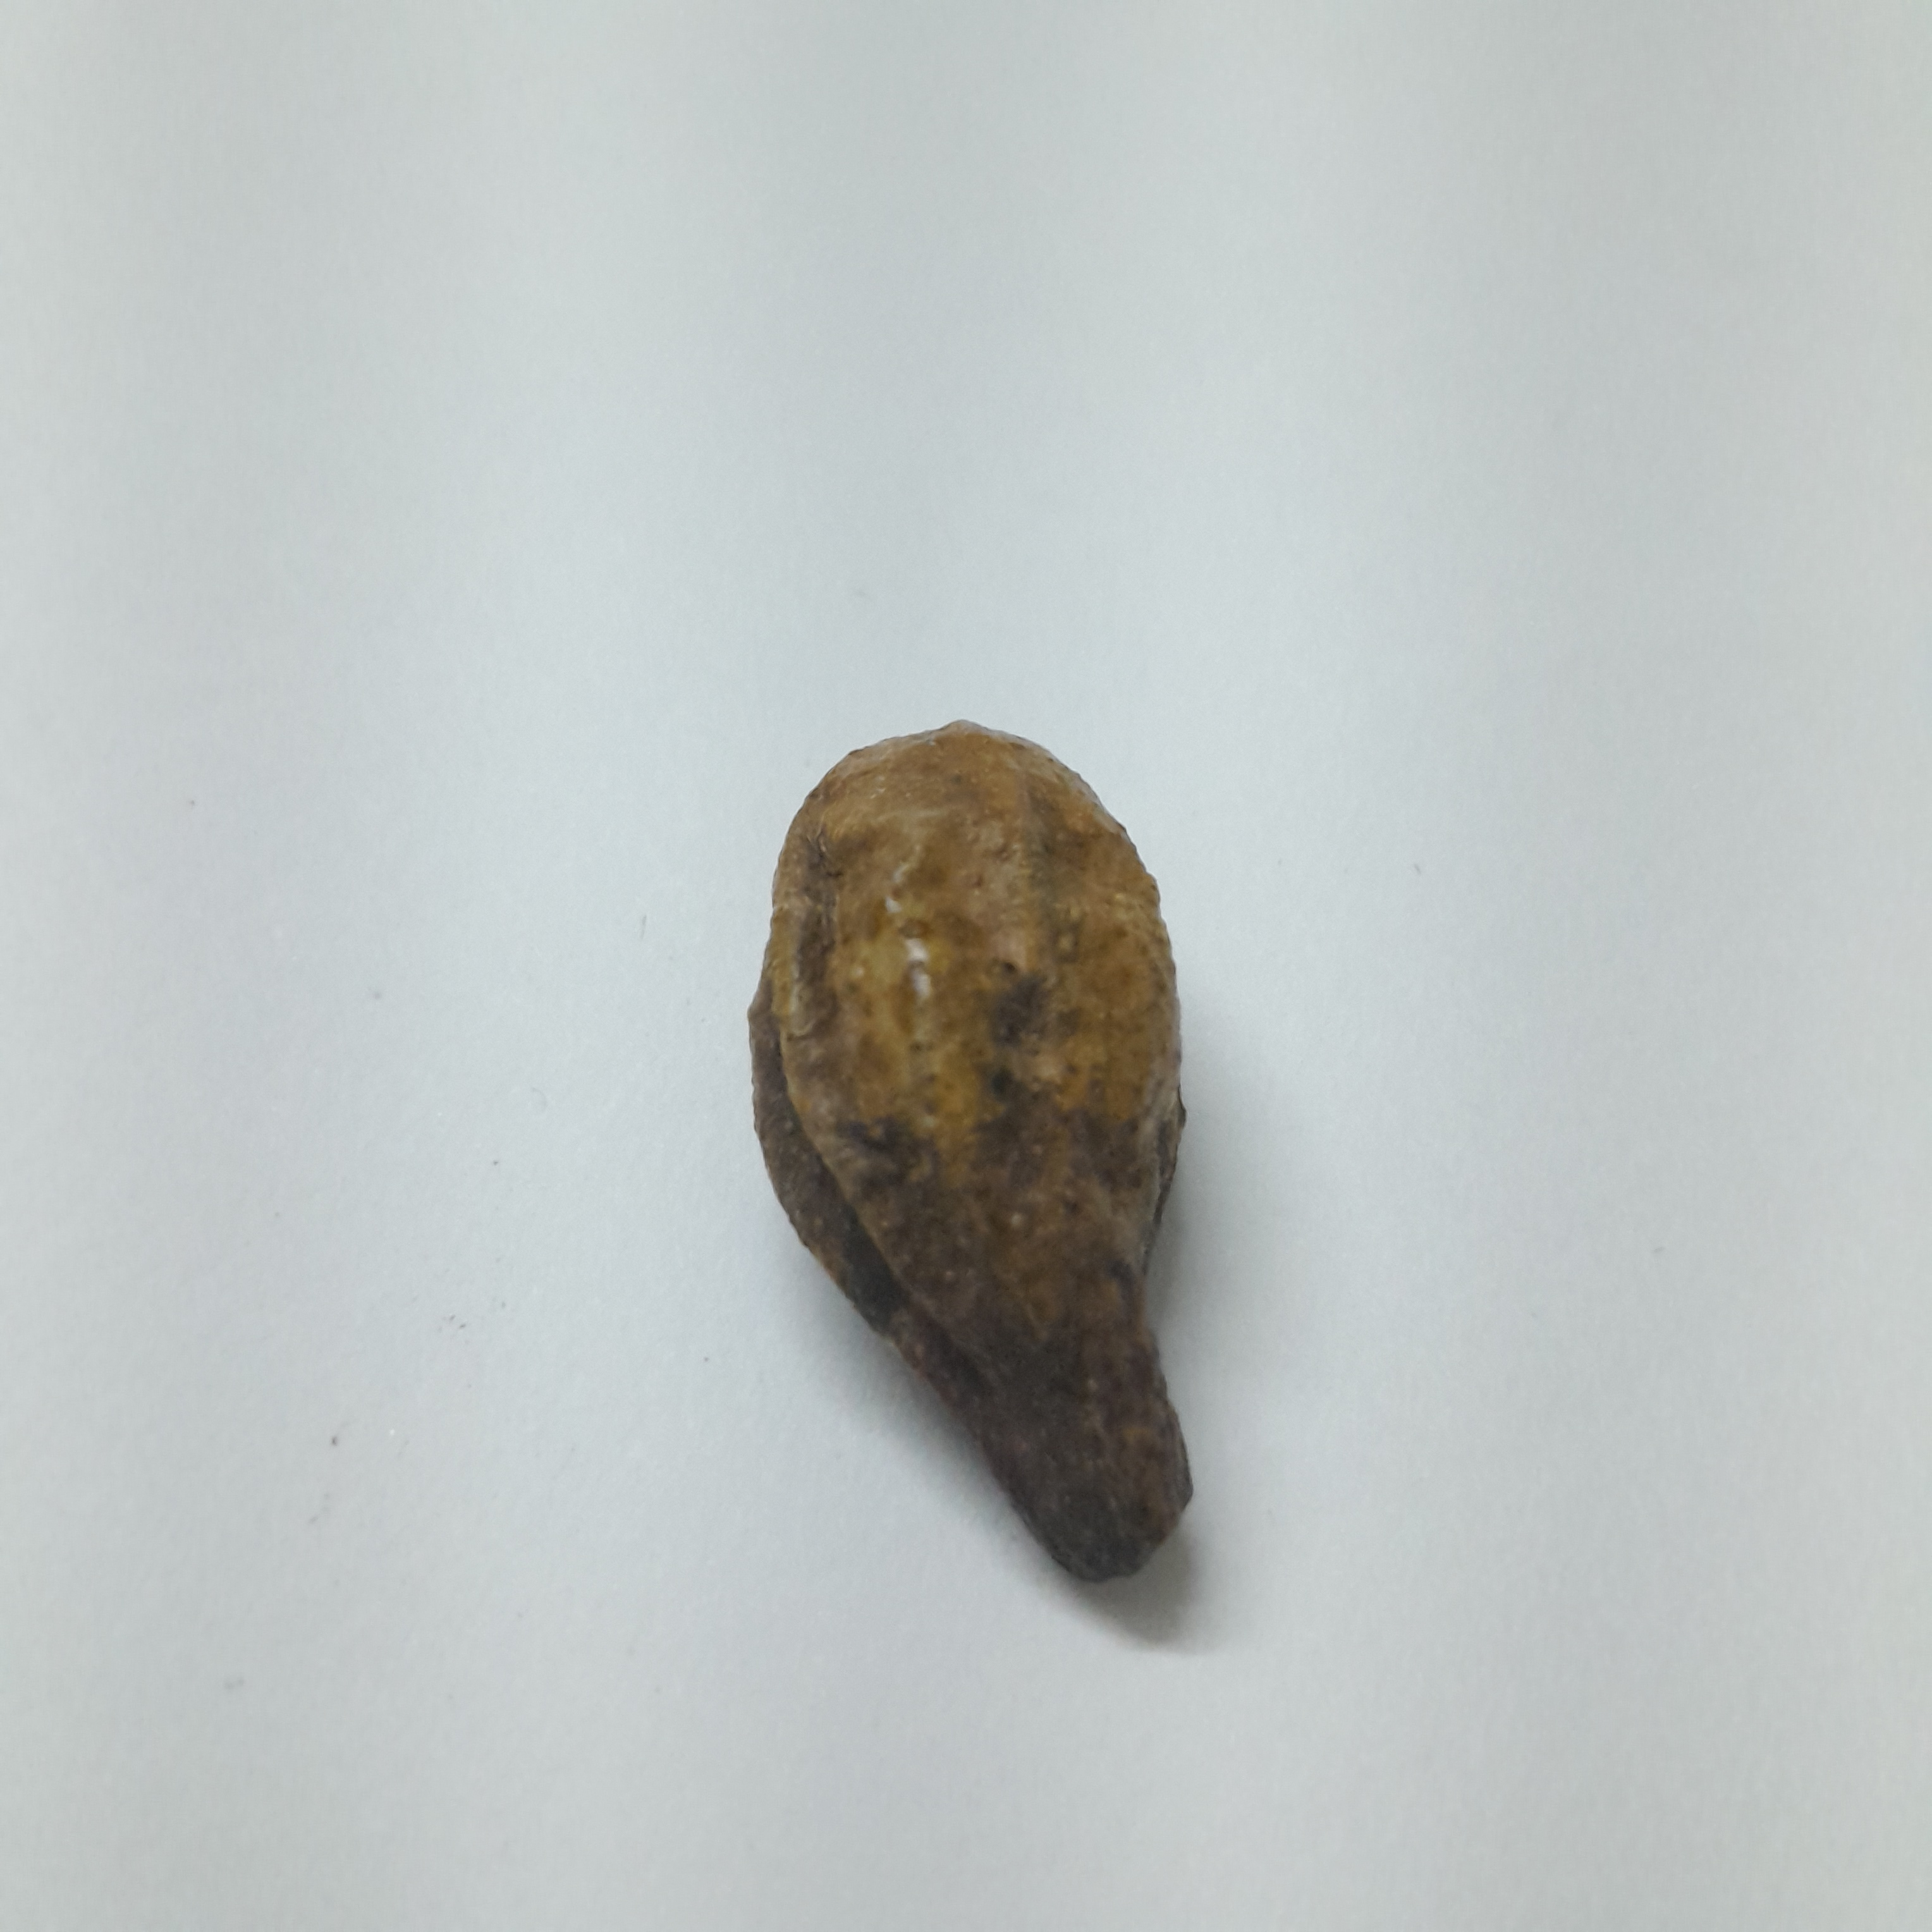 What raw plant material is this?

hirdaa
